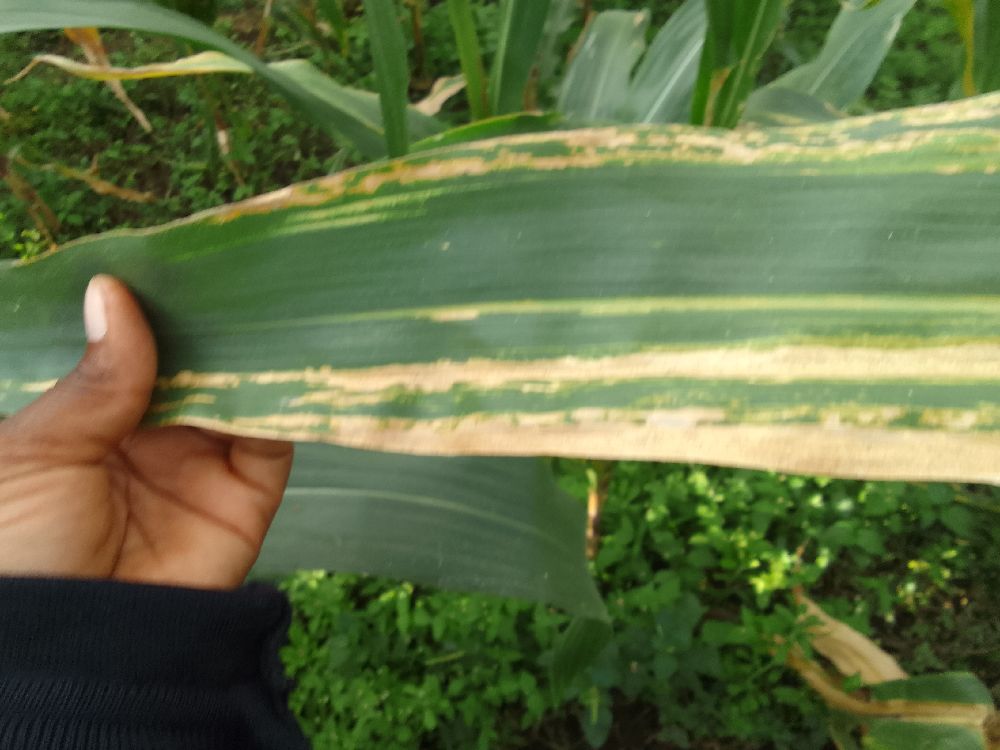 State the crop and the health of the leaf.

maize, maize lethal necrosis
